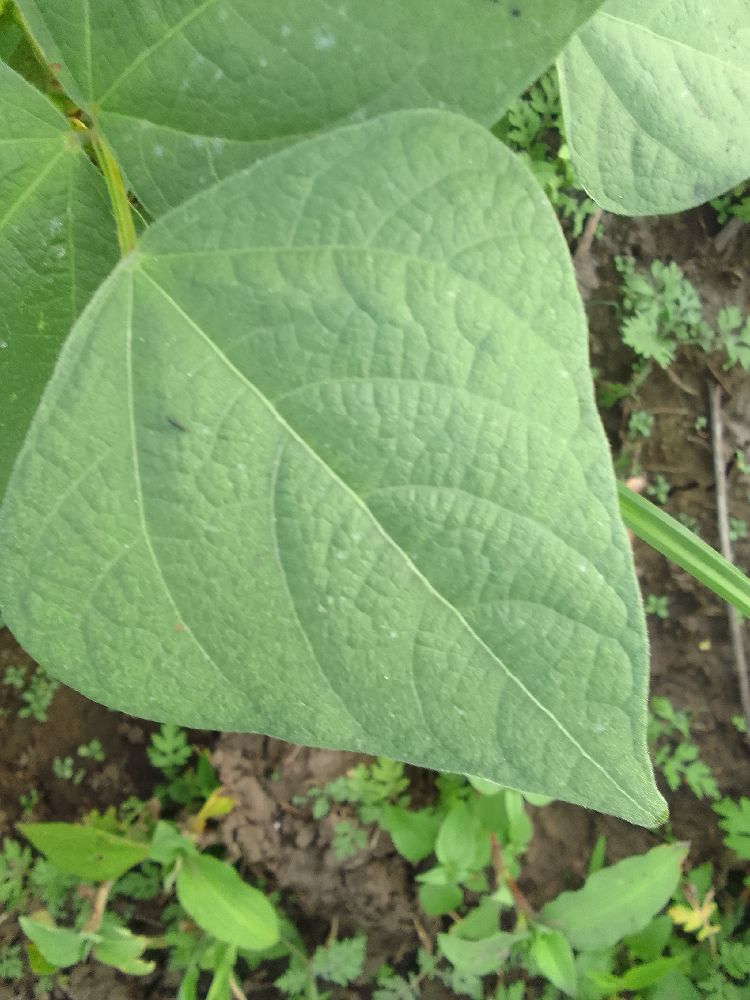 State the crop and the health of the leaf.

common bean, healthy
